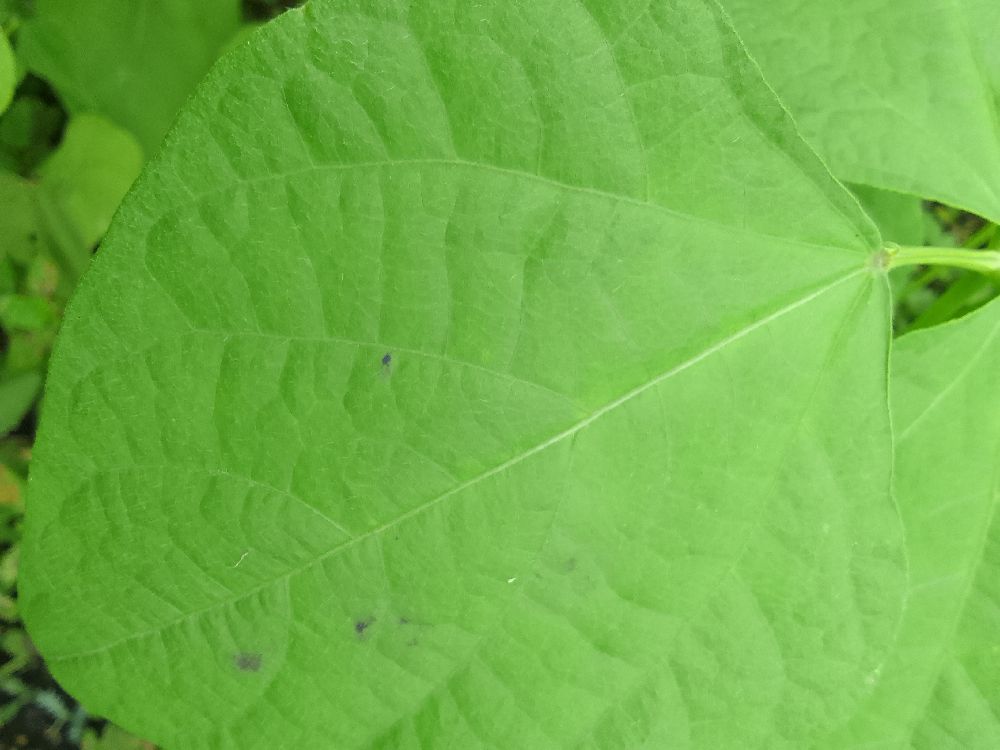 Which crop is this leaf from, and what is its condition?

common bean, healthy
